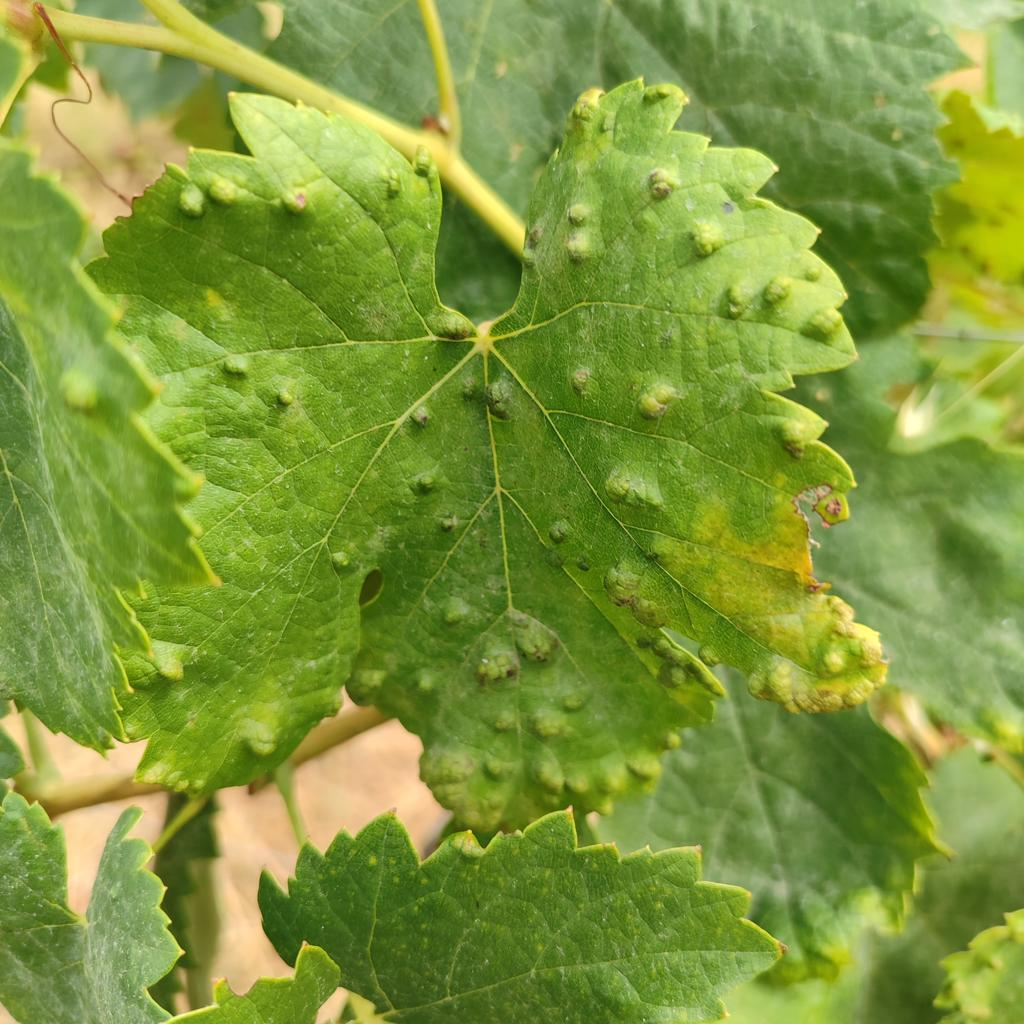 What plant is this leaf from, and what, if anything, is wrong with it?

grapevine, erineum mite
